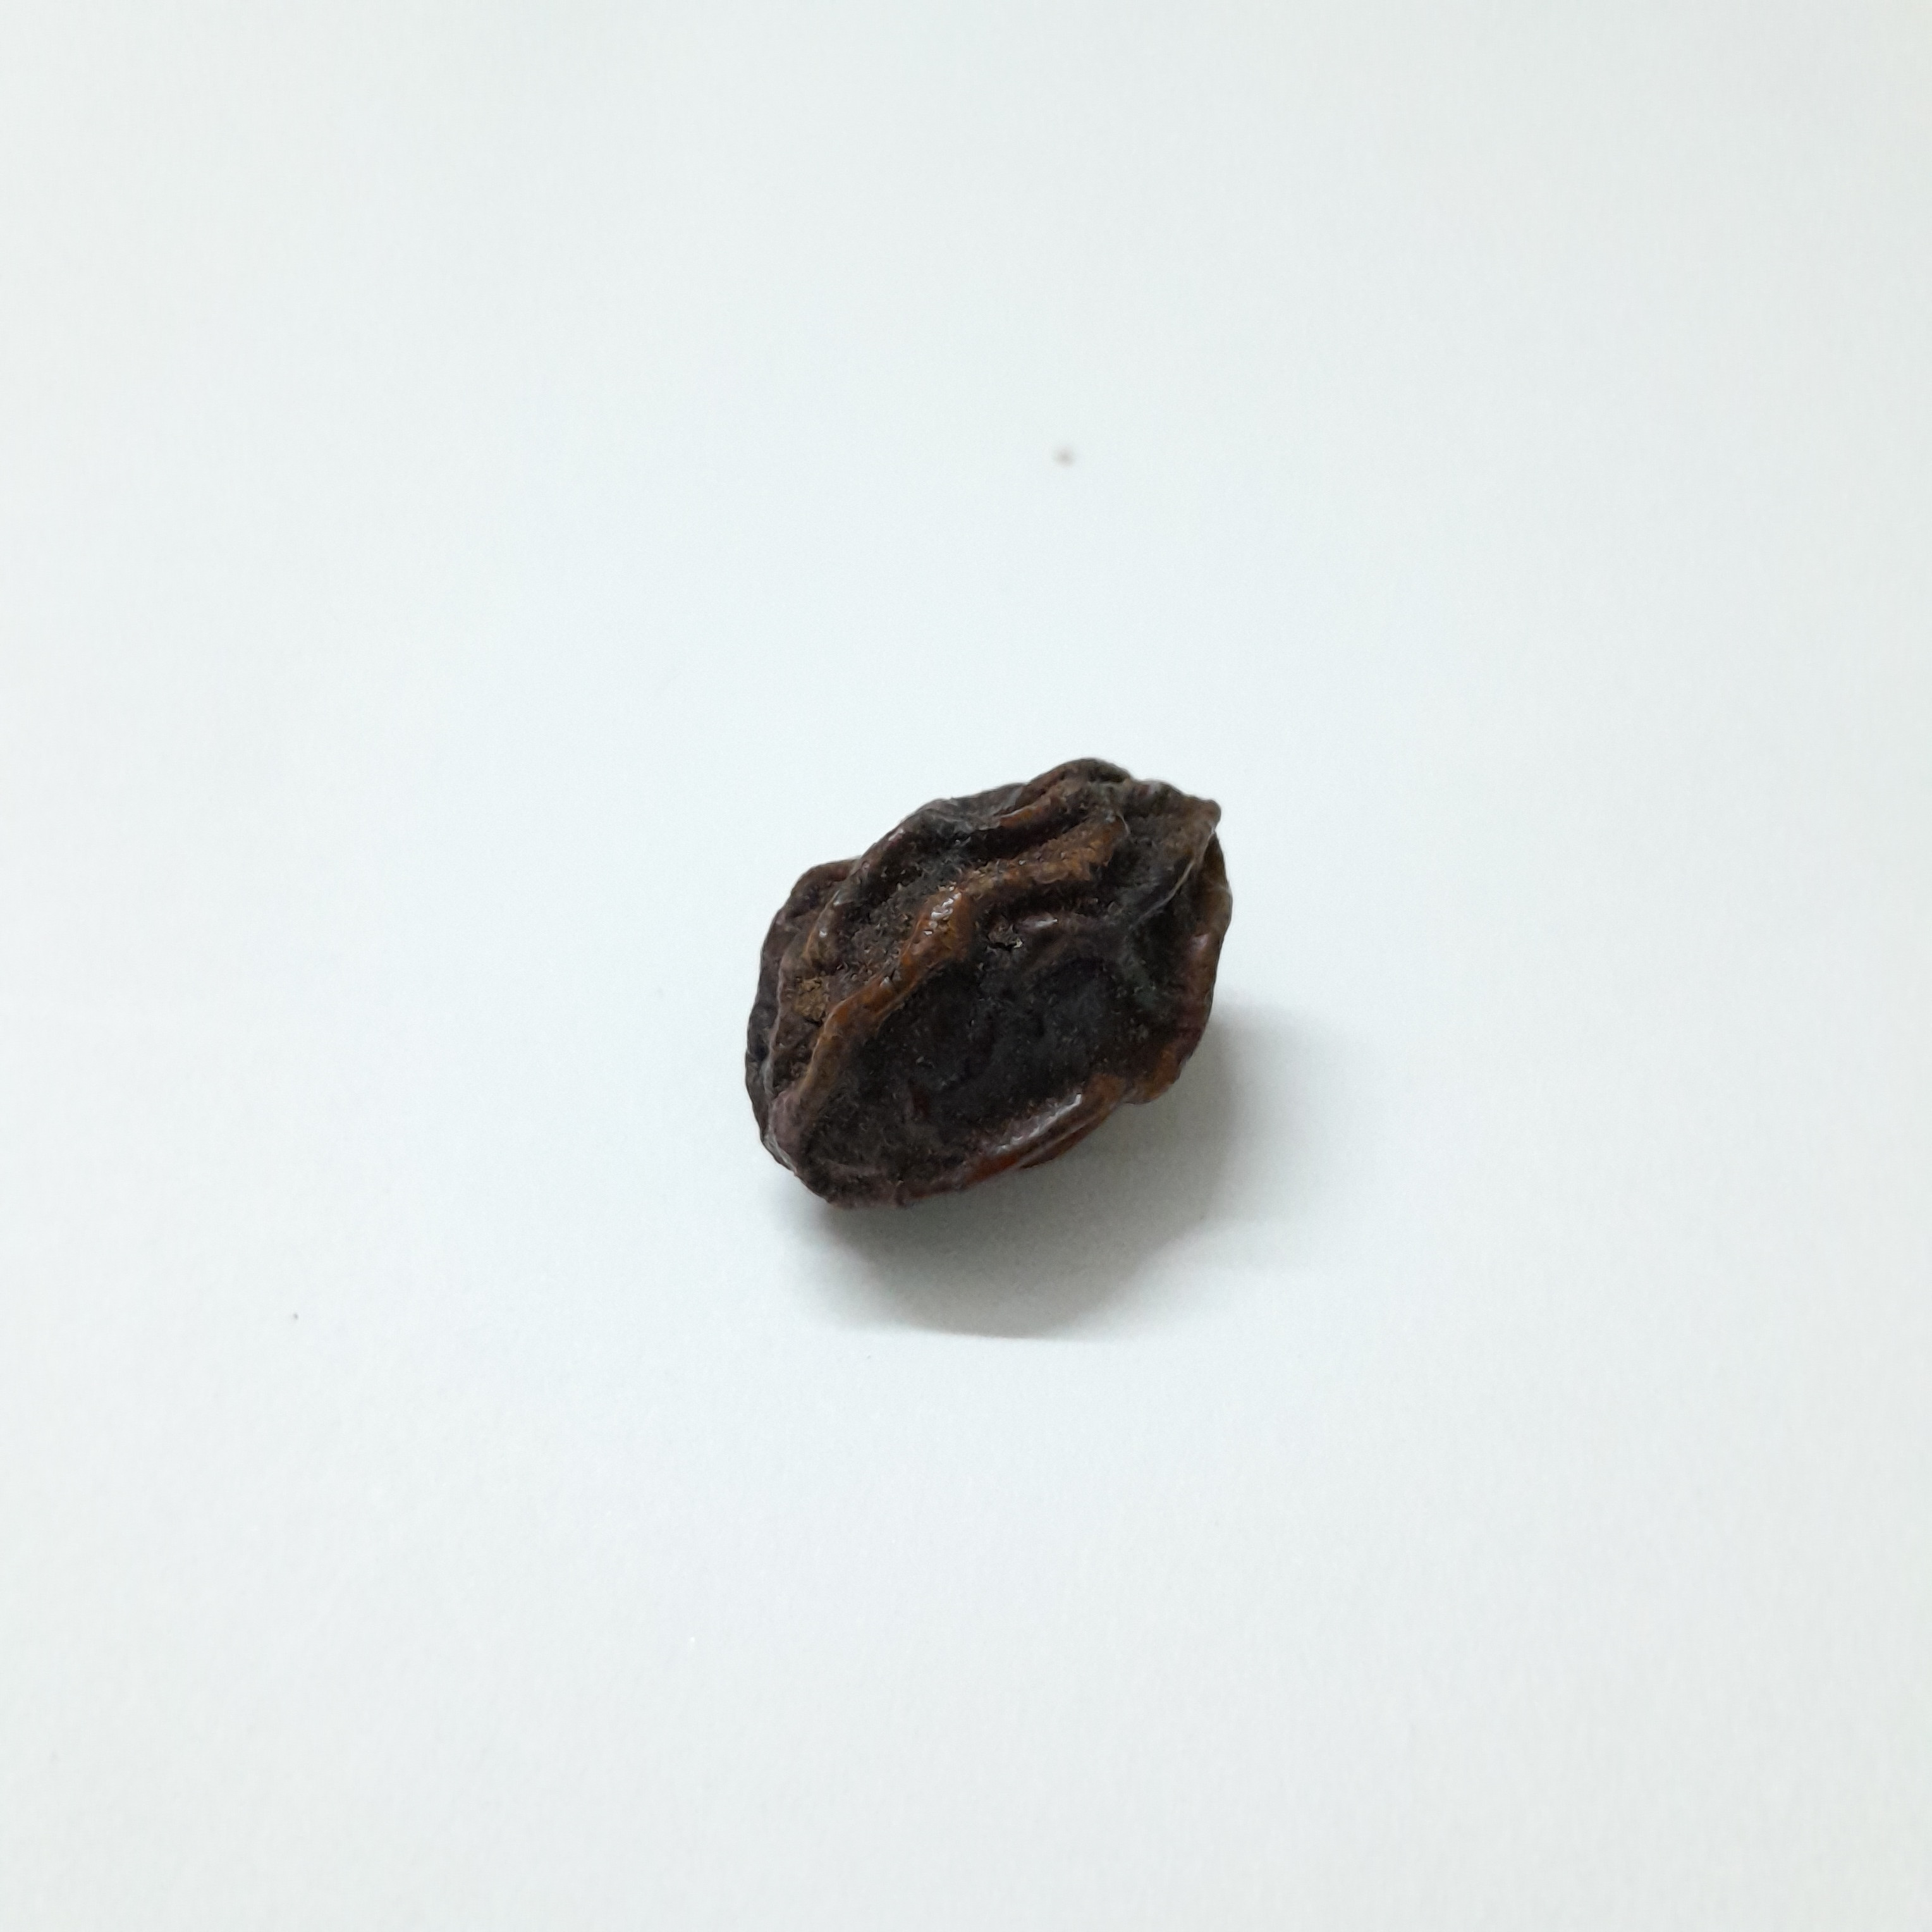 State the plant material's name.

kadukharik
